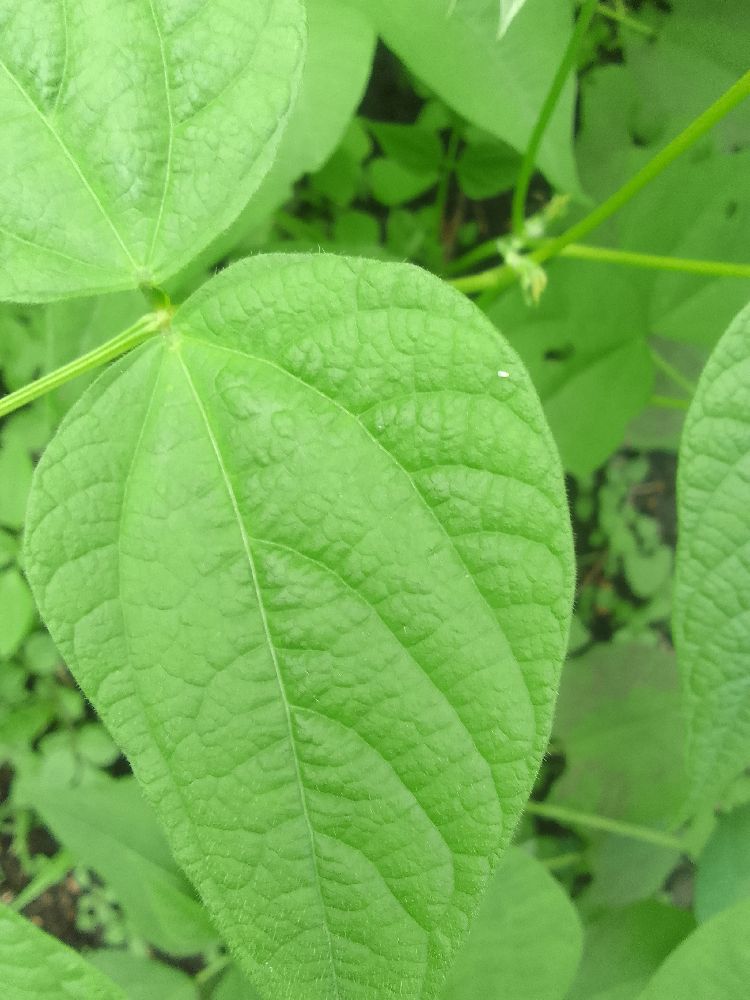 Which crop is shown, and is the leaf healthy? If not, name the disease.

common bean, healthy
